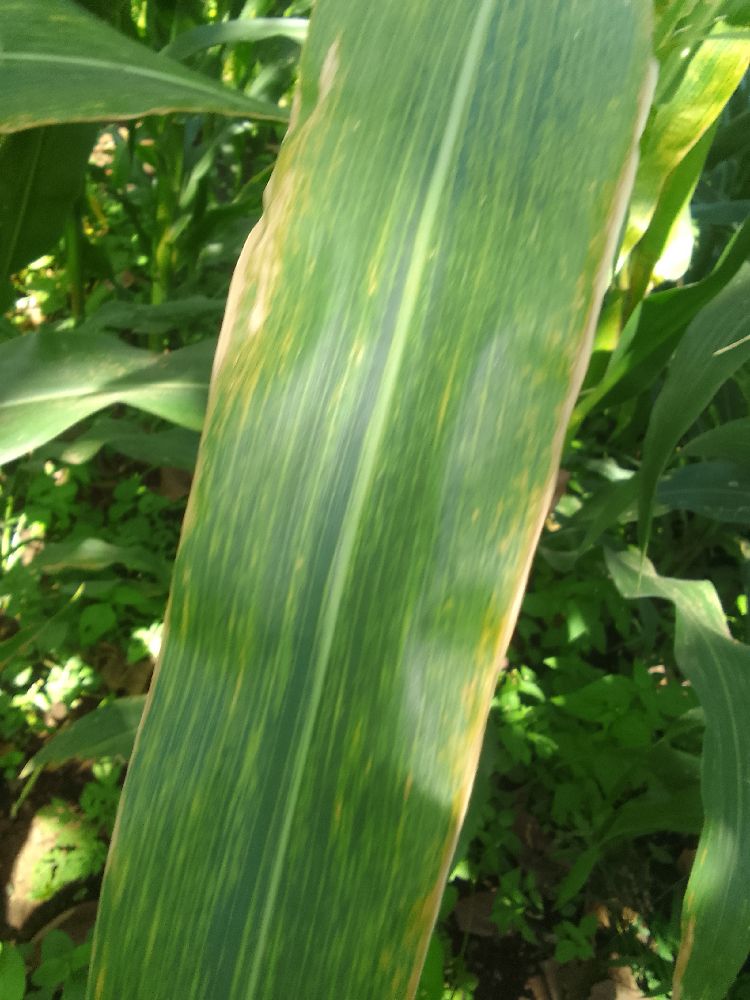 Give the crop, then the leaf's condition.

maize, maize lethal necrosis
